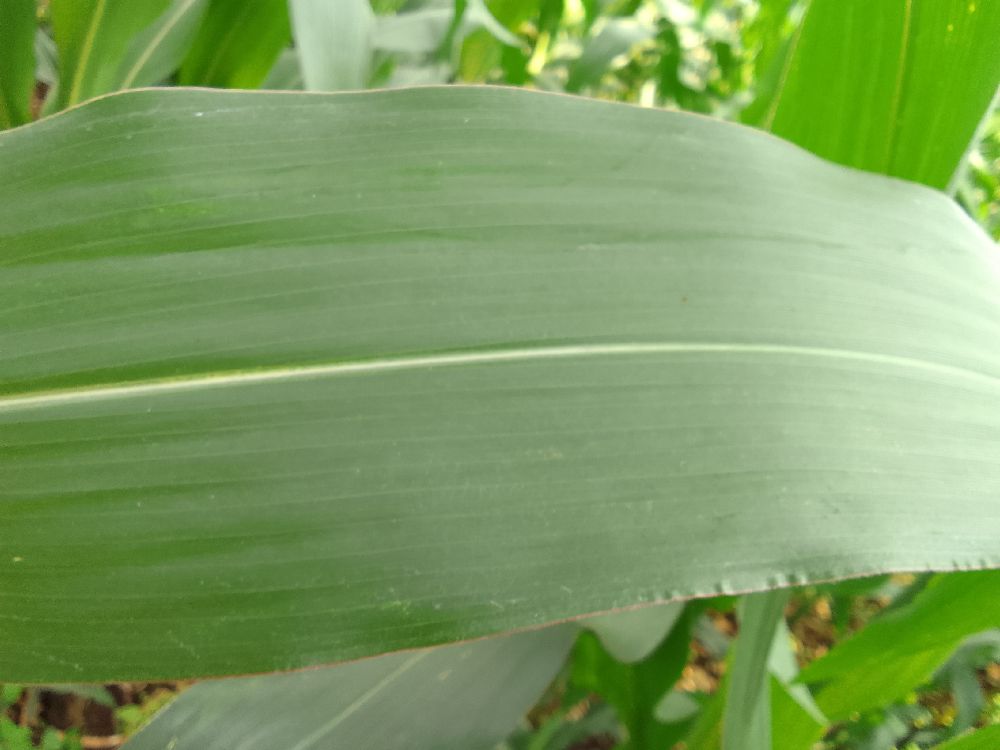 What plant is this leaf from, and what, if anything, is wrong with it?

maize, healthy
